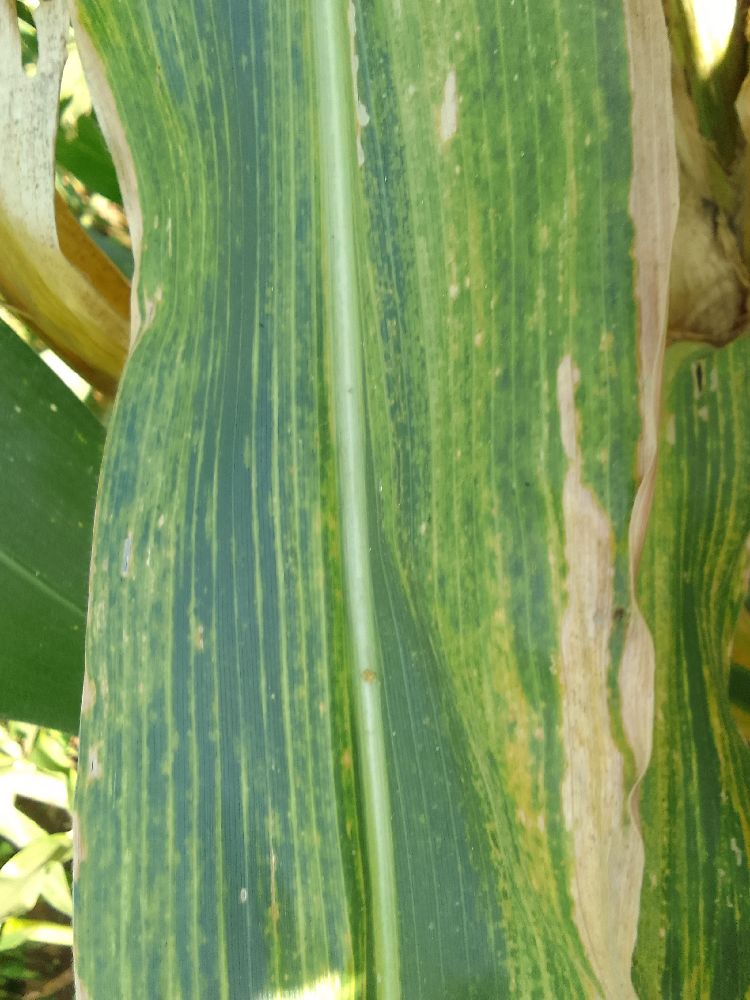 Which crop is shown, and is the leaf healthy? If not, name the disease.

maize, maize lethal necrosis
